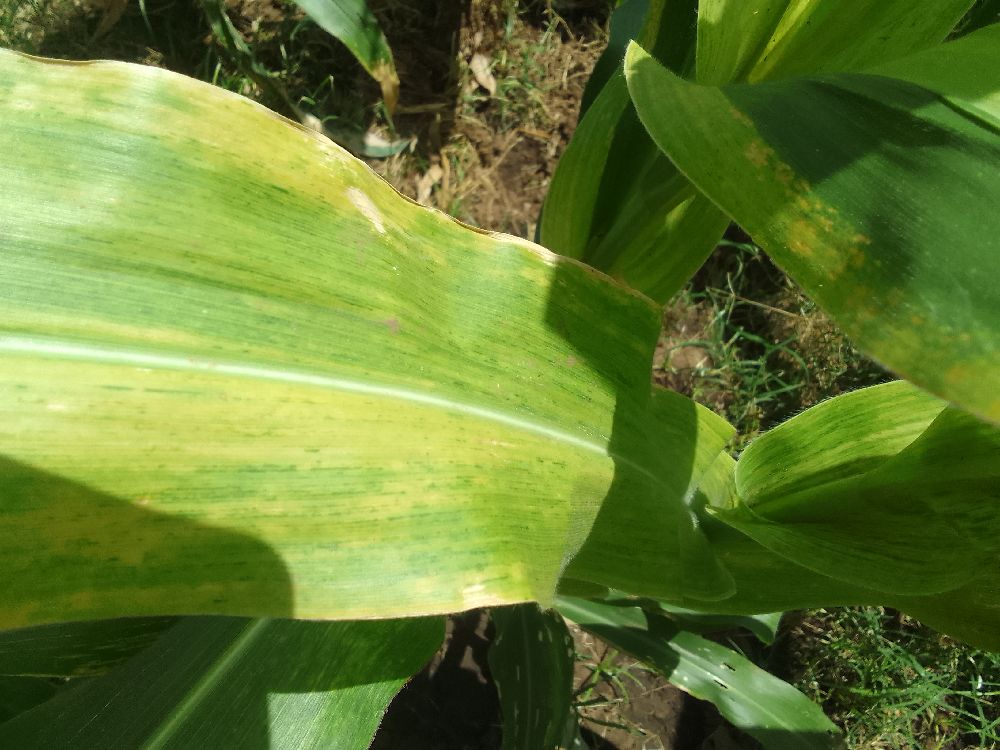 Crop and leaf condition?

maize, maize lethal necrosis
